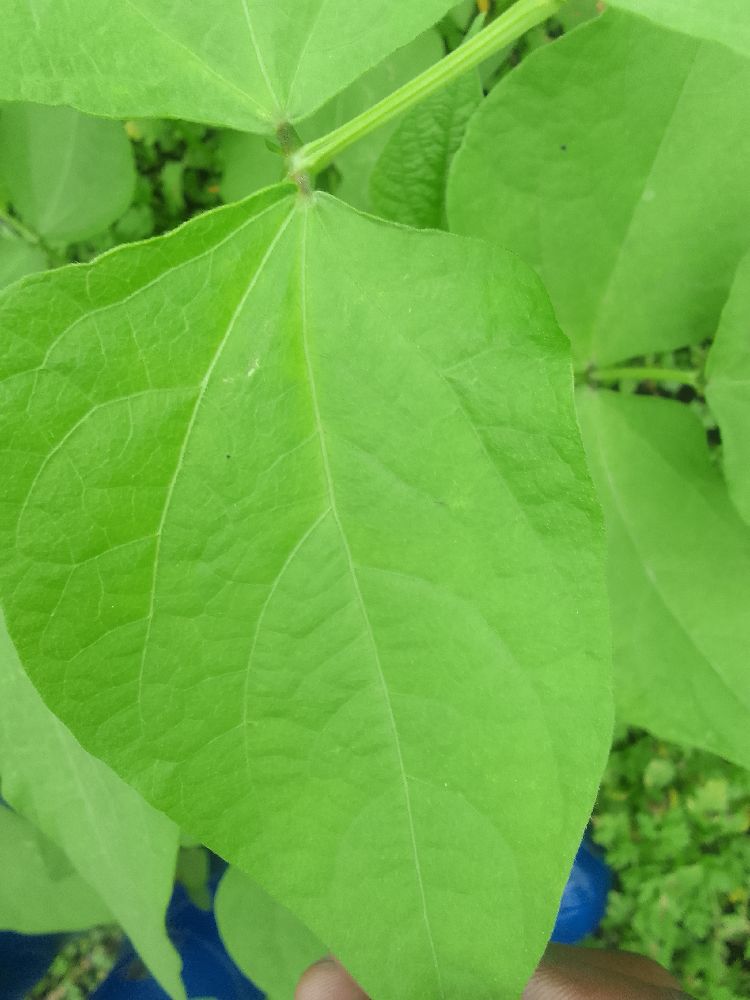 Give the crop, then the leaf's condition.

common bean, healthy
